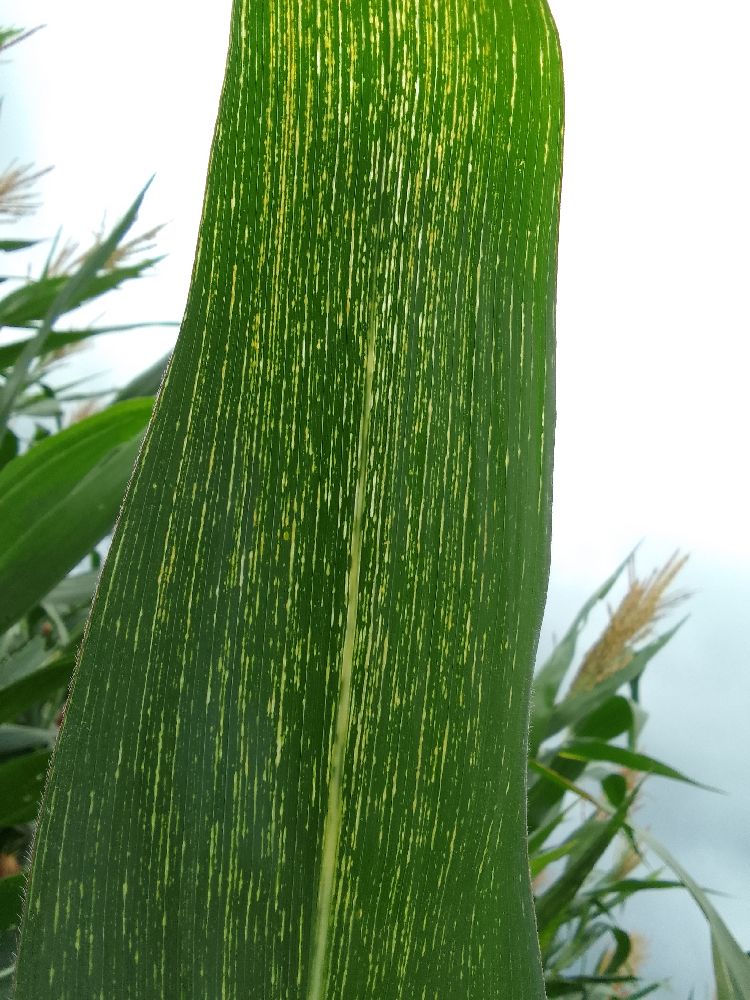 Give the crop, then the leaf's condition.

maize, maize streak virus
